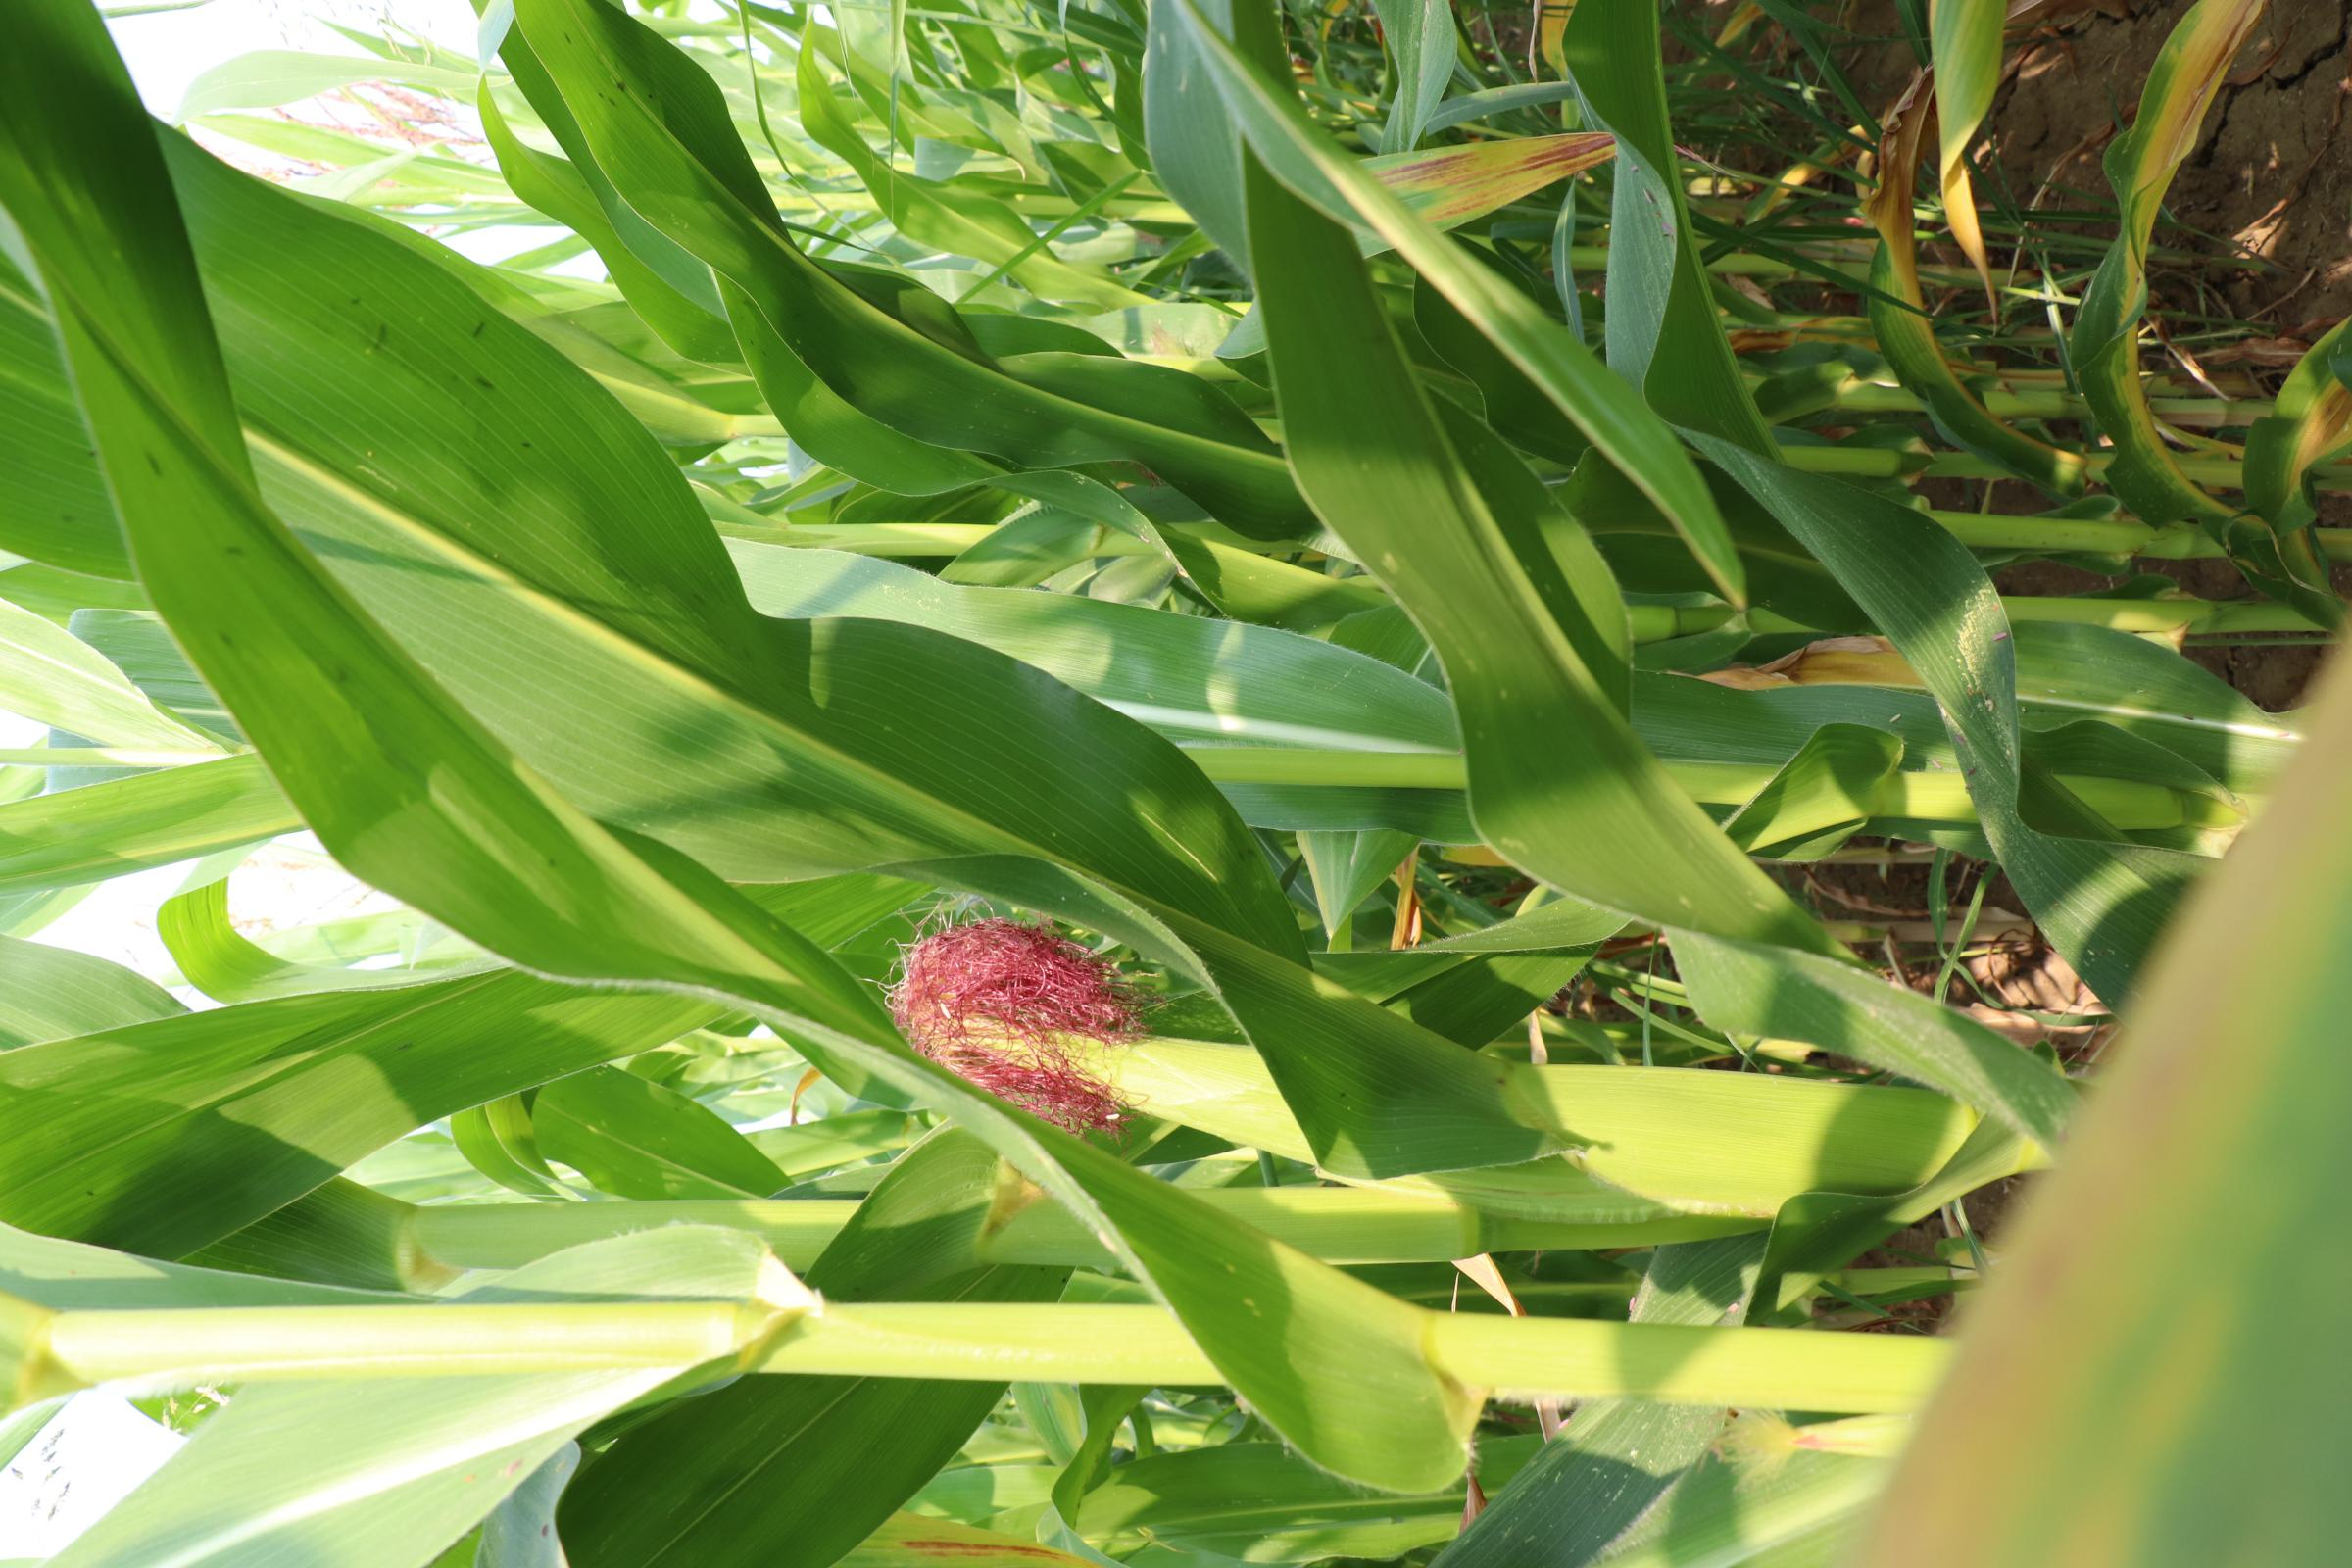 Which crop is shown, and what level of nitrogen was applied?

maize, no added nitrogen
